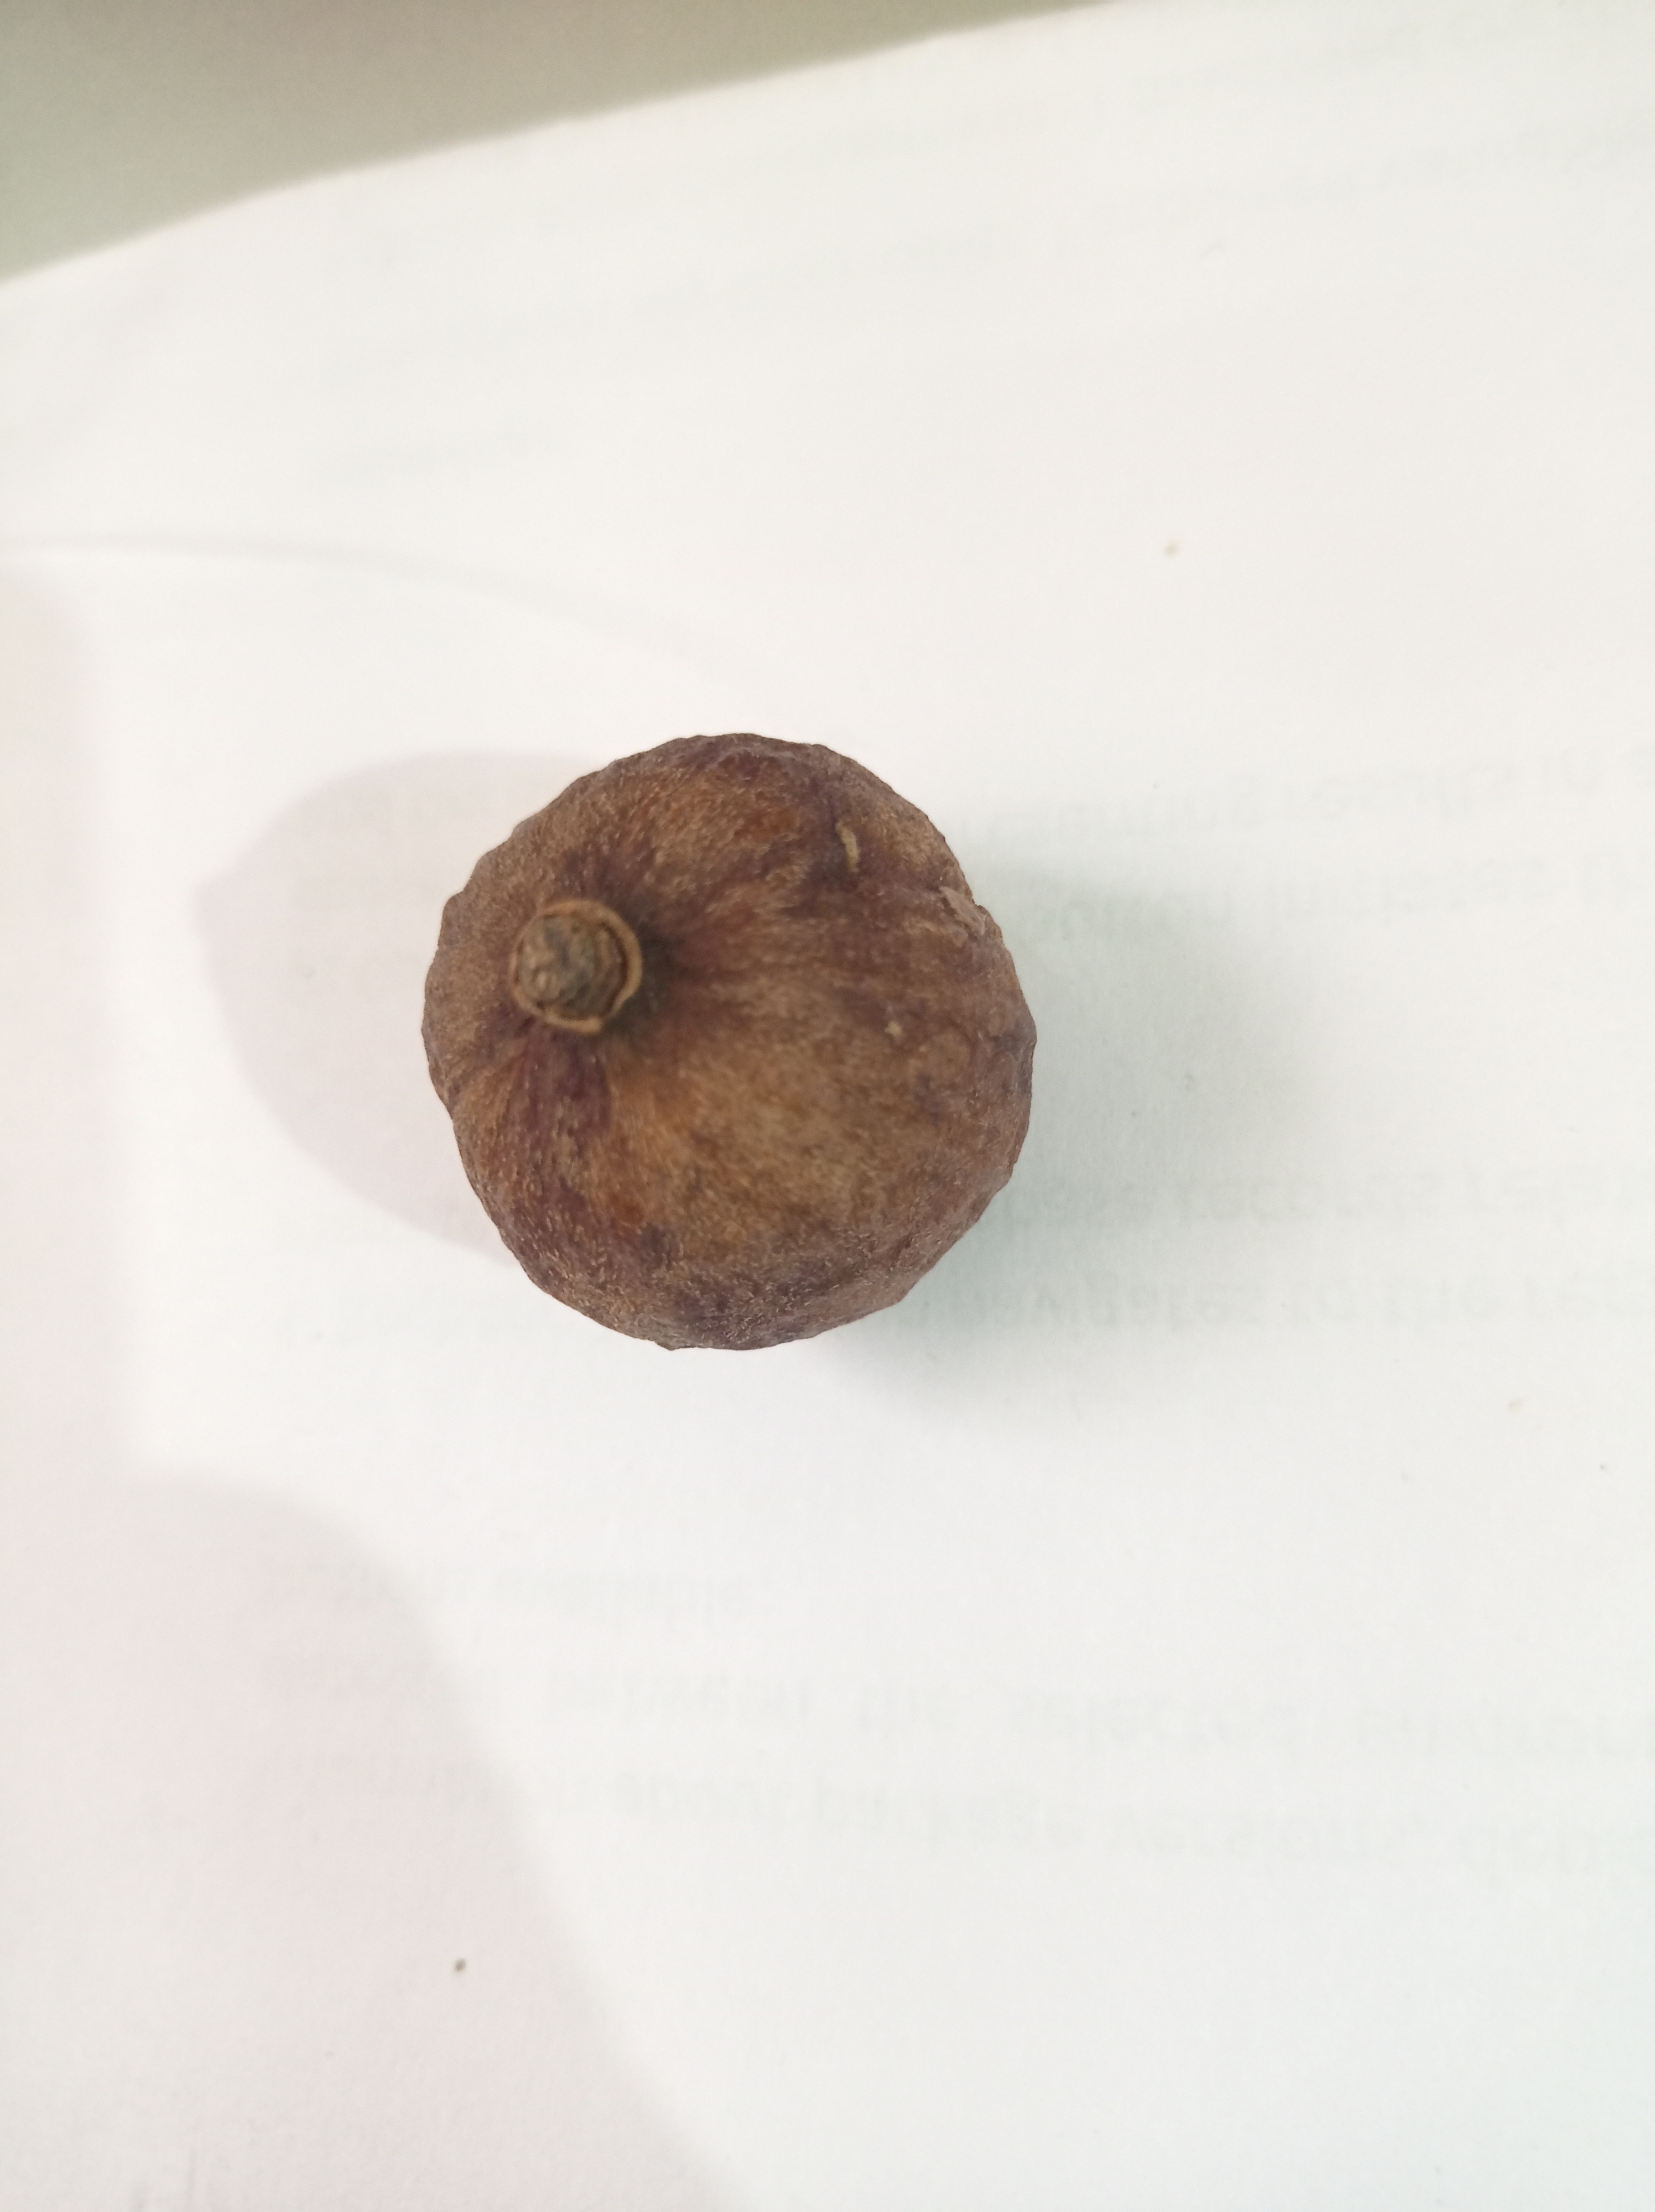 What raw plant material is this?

madanphal
